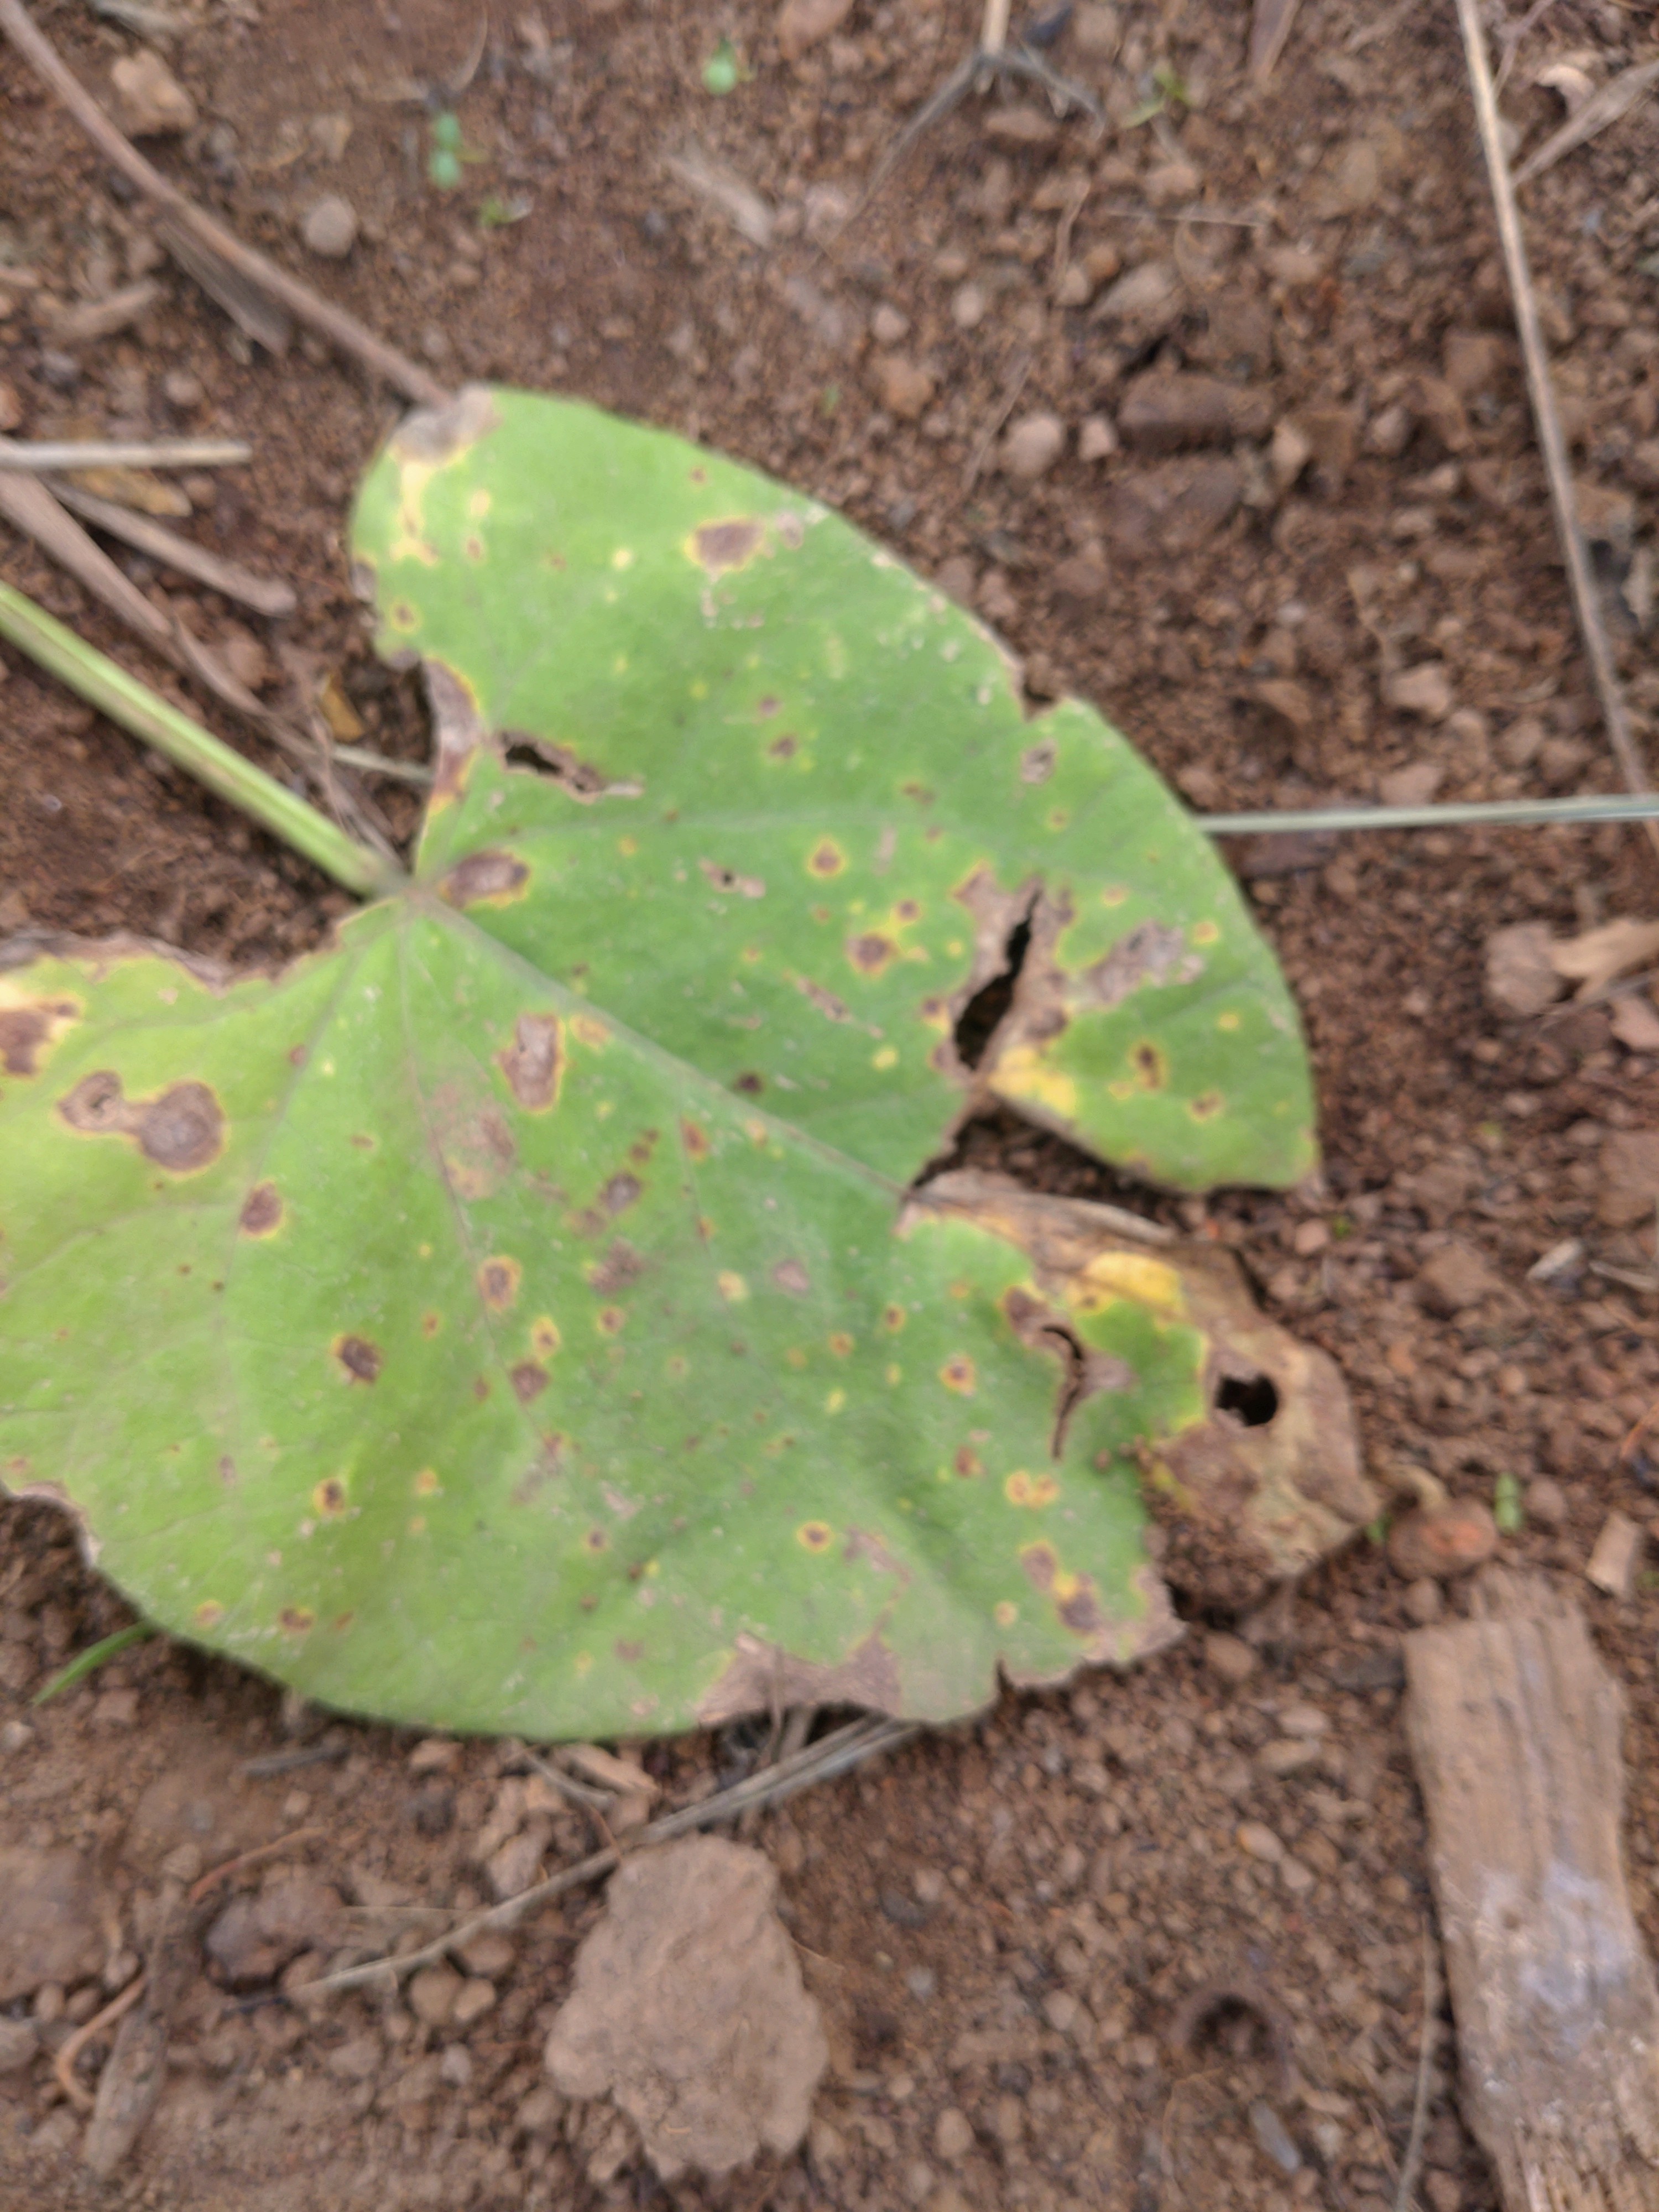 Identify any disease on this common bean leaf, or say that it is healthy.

rust
